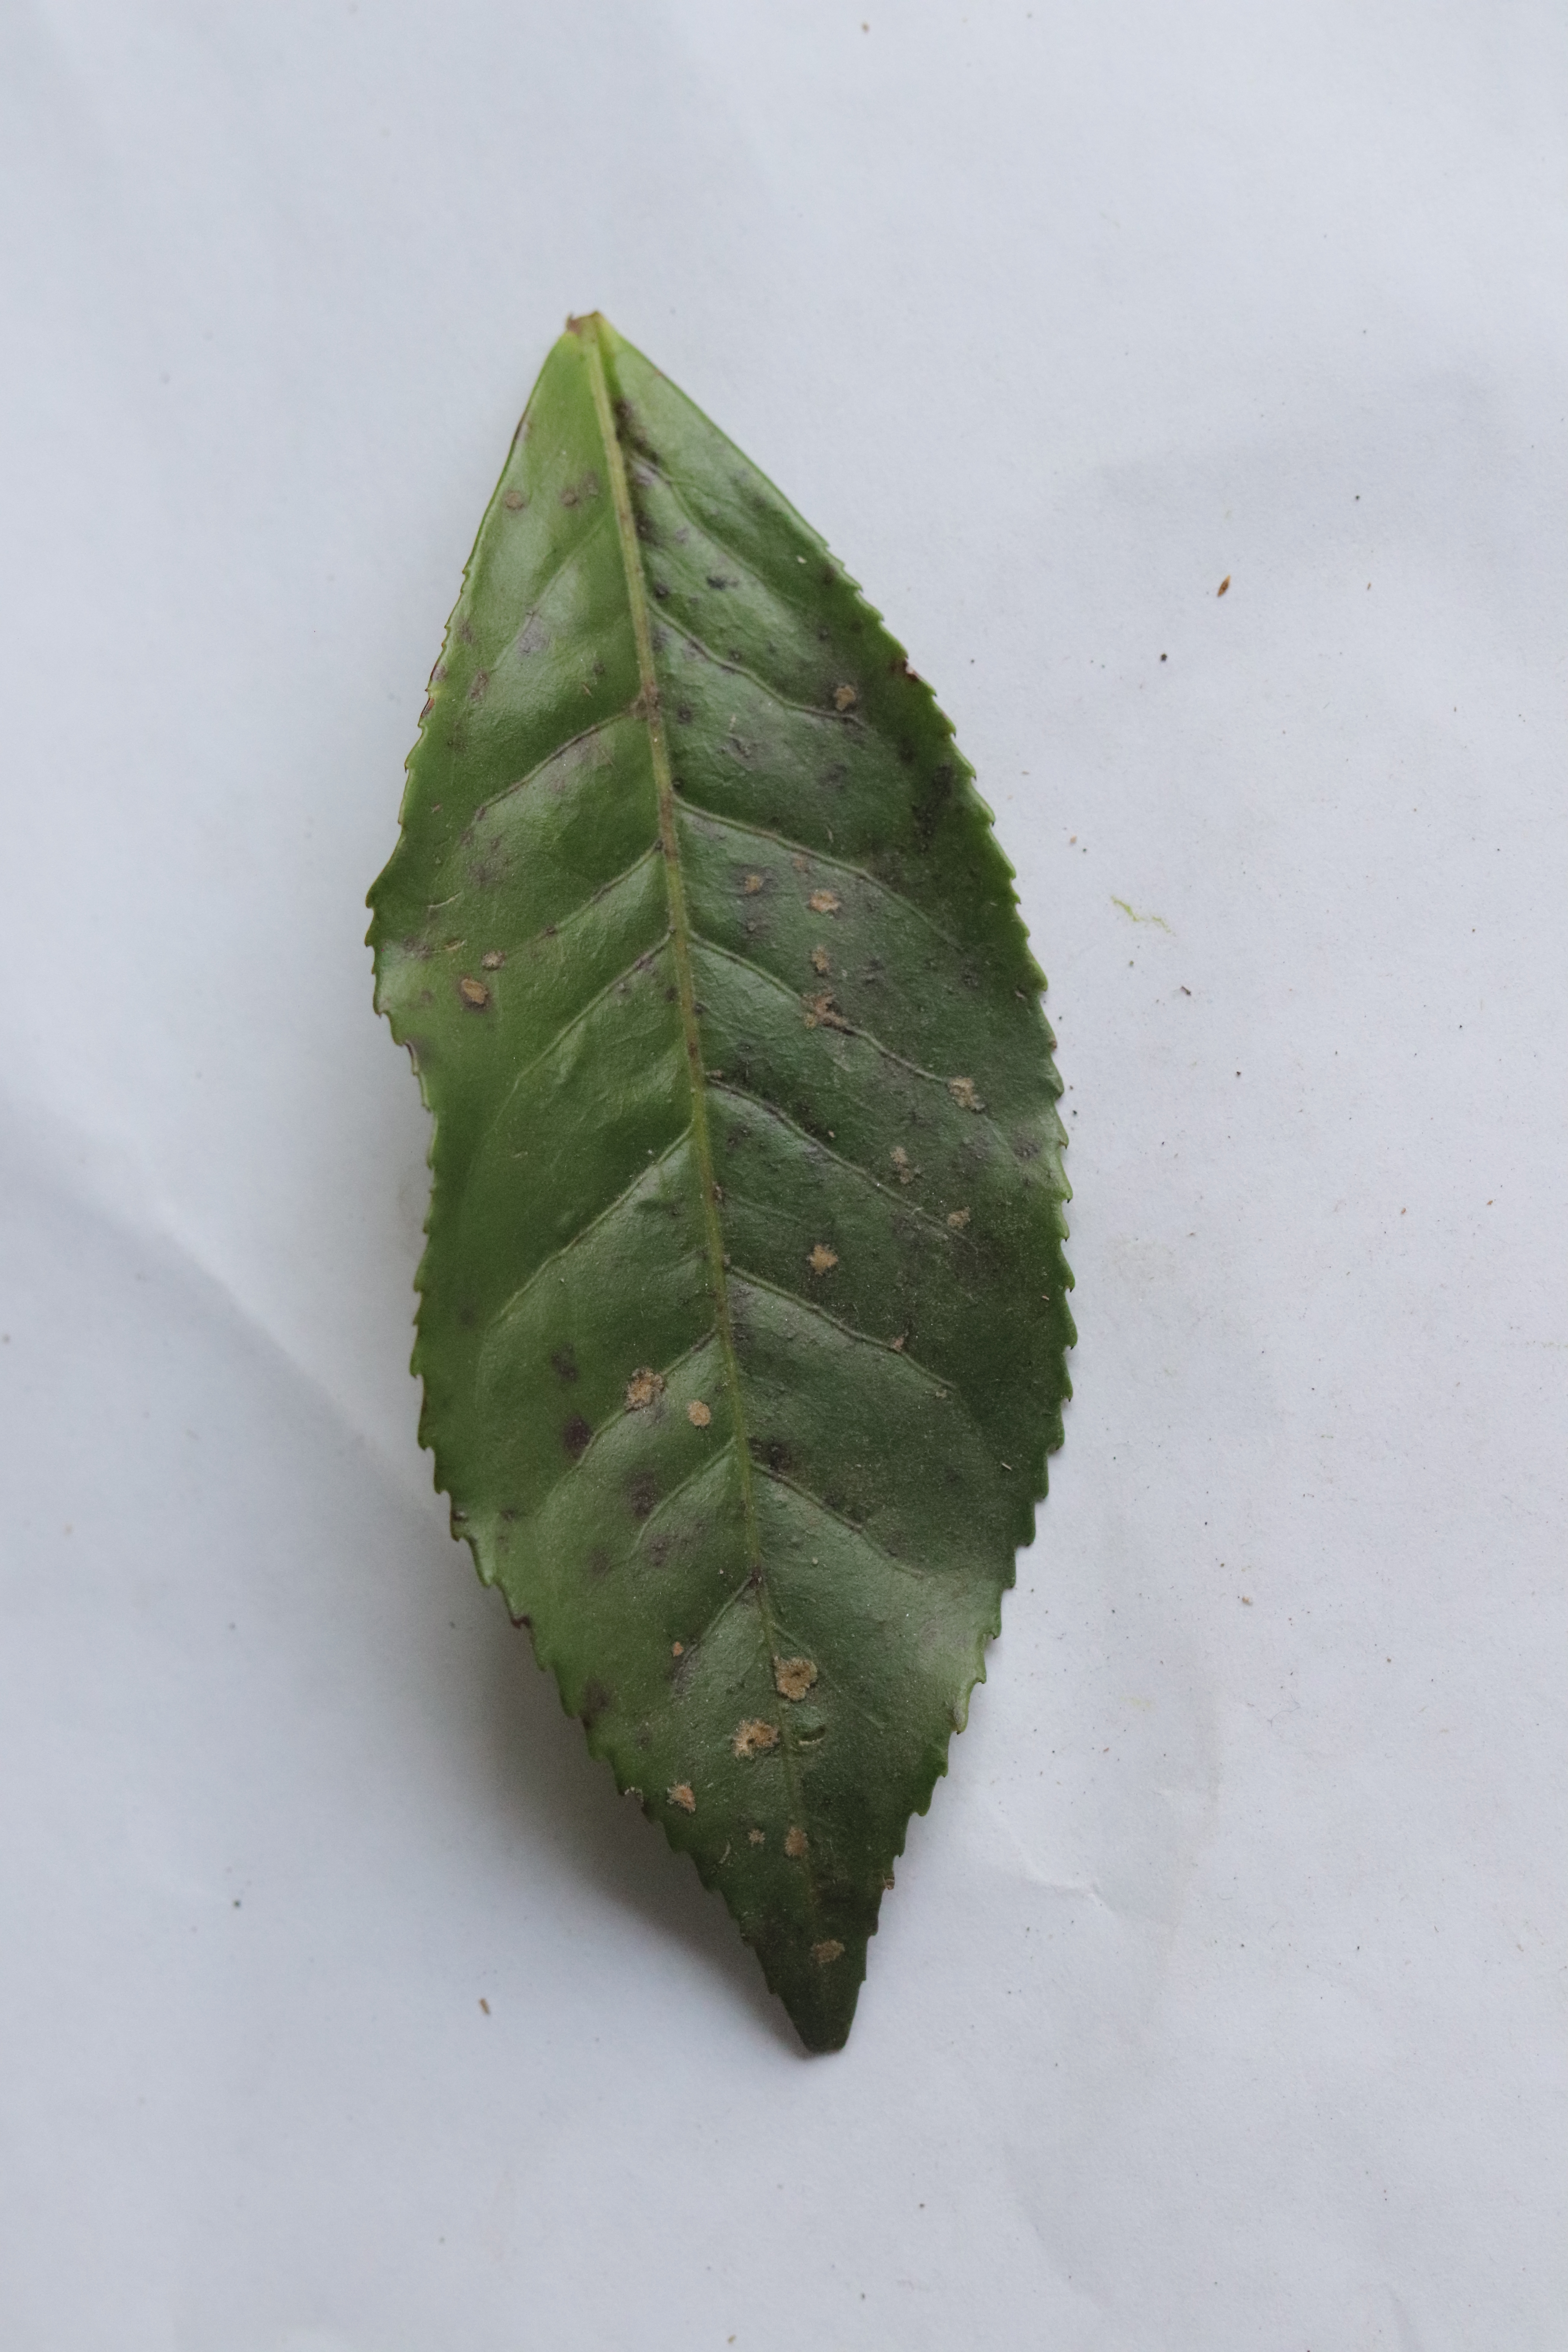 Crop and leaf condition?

tea, algal leaf
